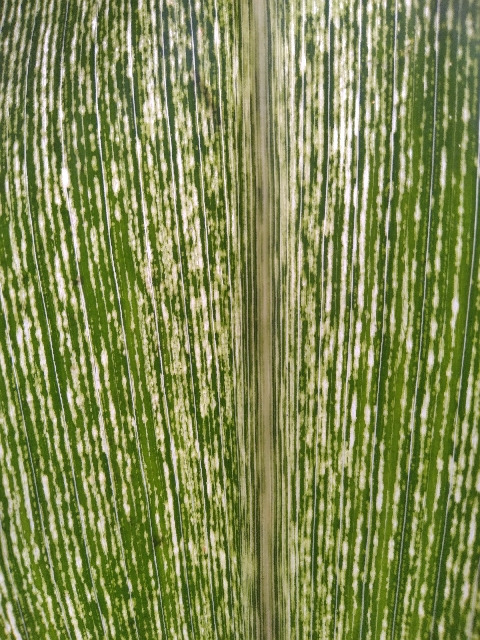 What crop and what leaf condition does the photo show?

maize, maize streak virus
